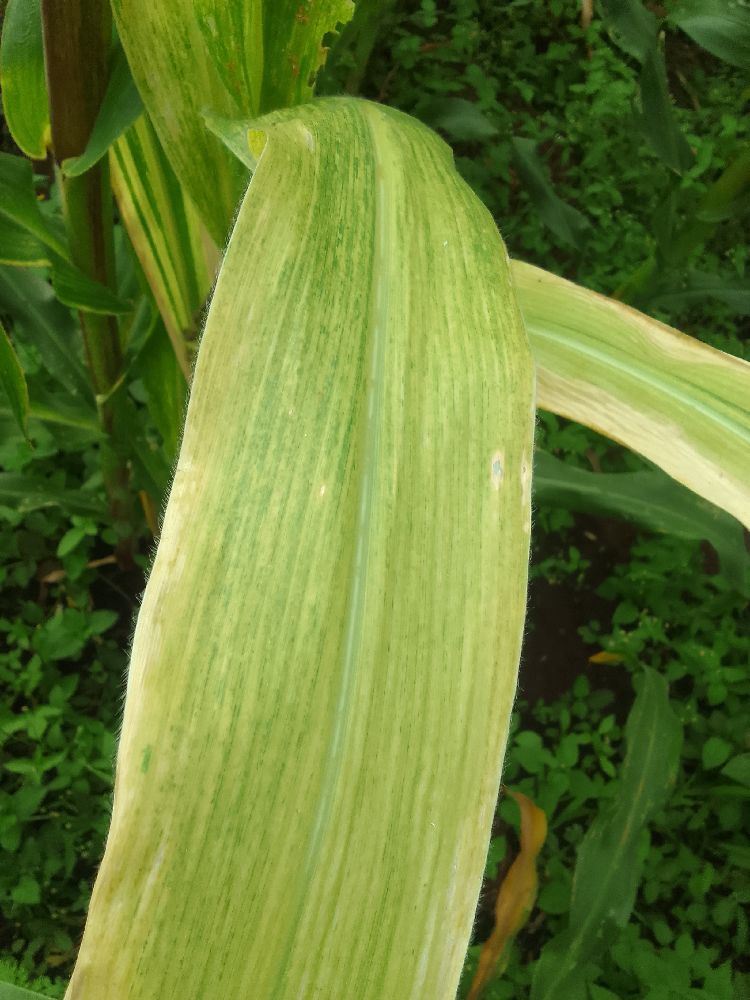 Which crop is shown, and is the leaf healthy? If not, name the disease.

maize, maize lethal necrosis
